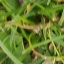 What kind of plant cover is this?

grass
